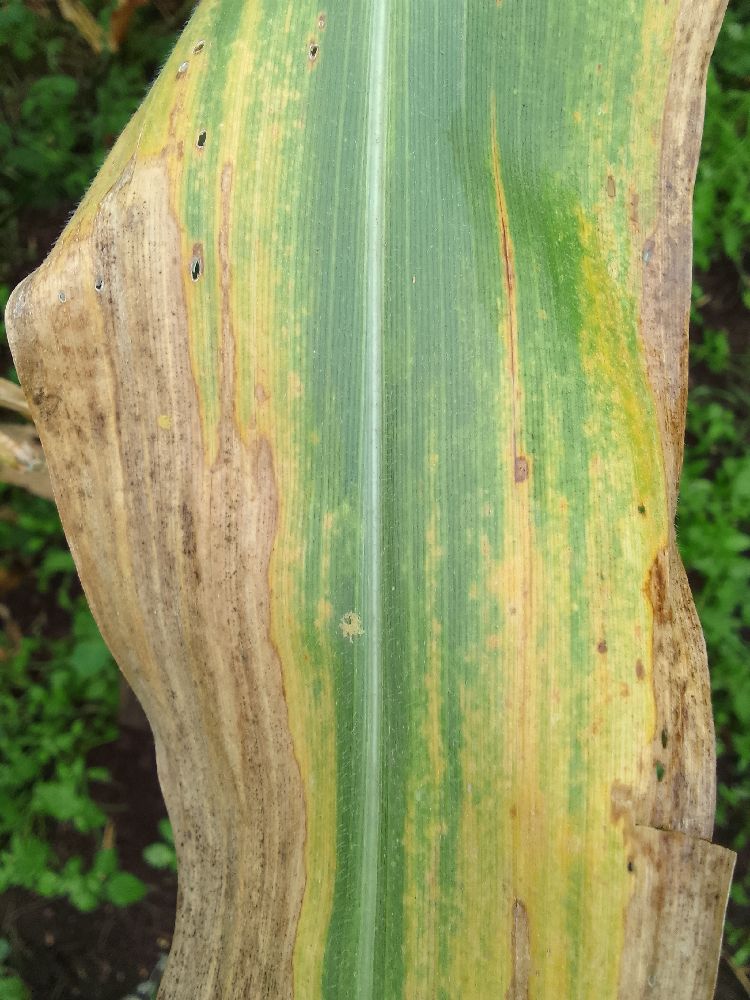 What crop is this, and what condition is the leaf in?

maize, maize lethal necrosis
